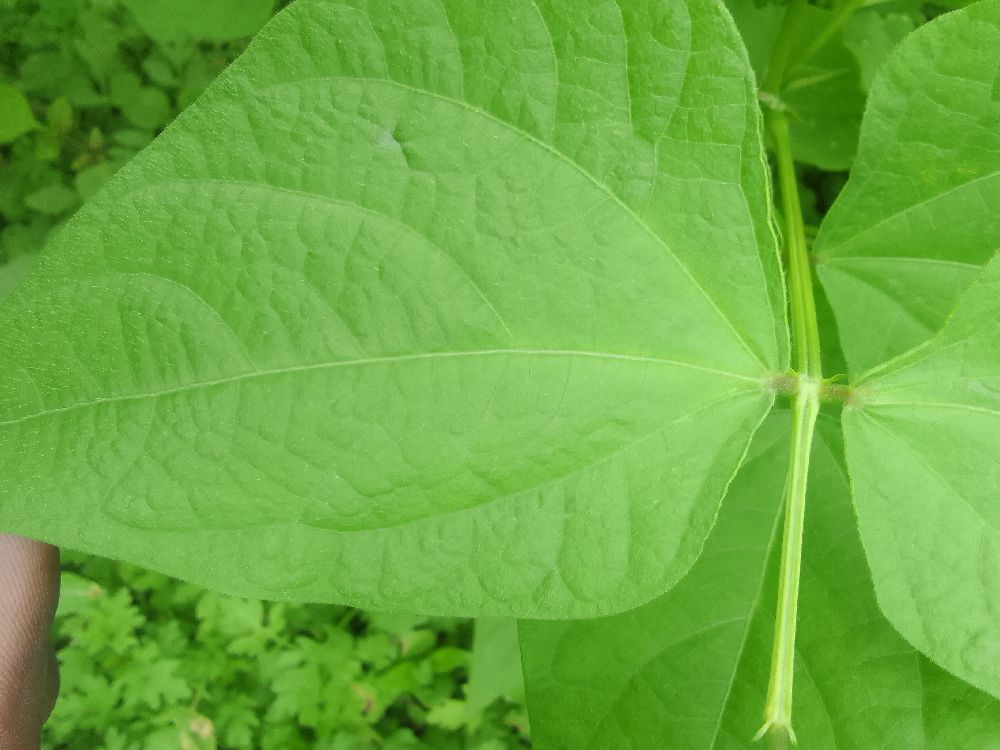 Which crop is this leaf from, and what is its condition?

common bean, healthy
